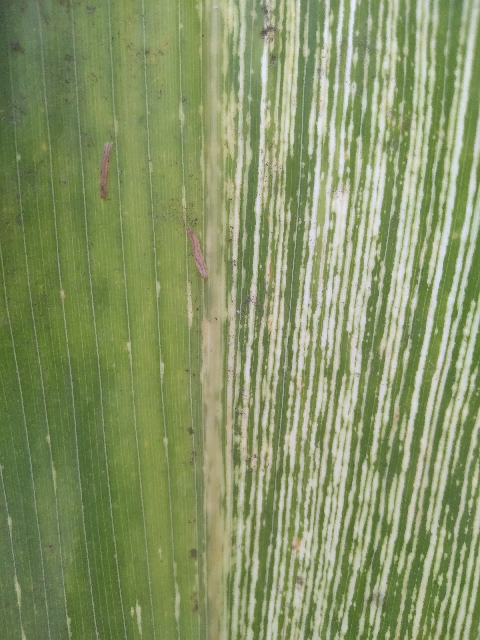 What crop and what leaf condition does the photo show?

maize, maize streak virus
